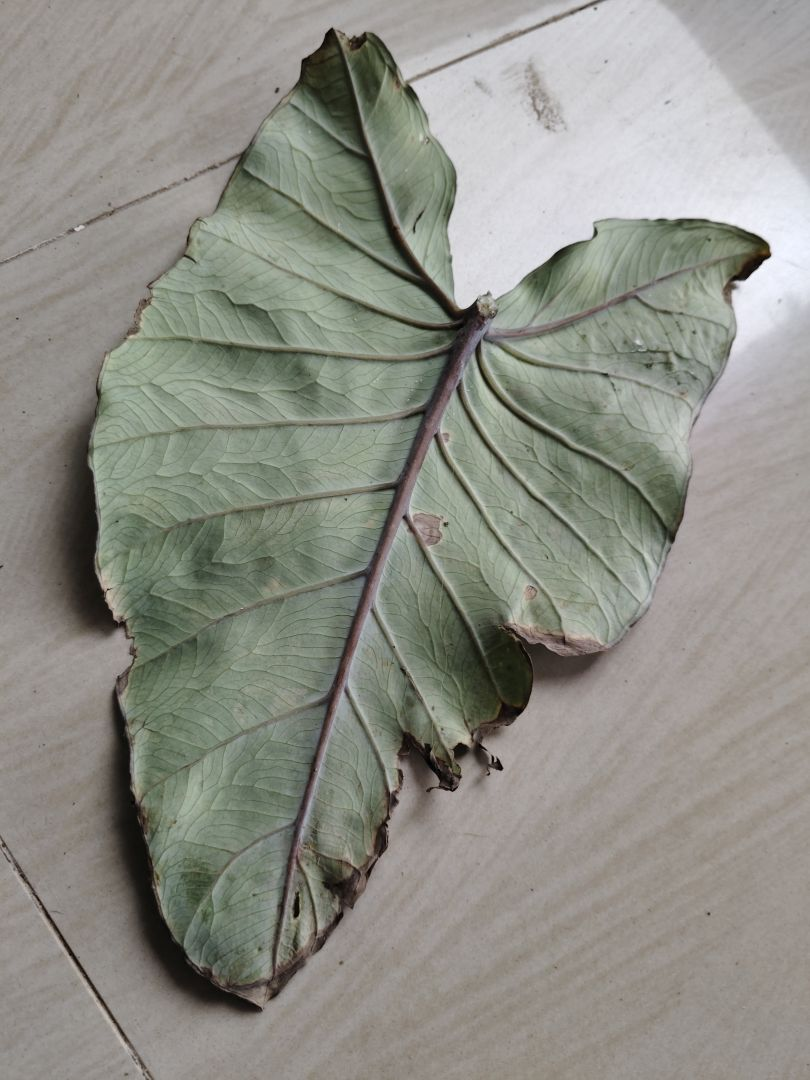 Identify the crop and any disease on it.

taro, leaf blight
